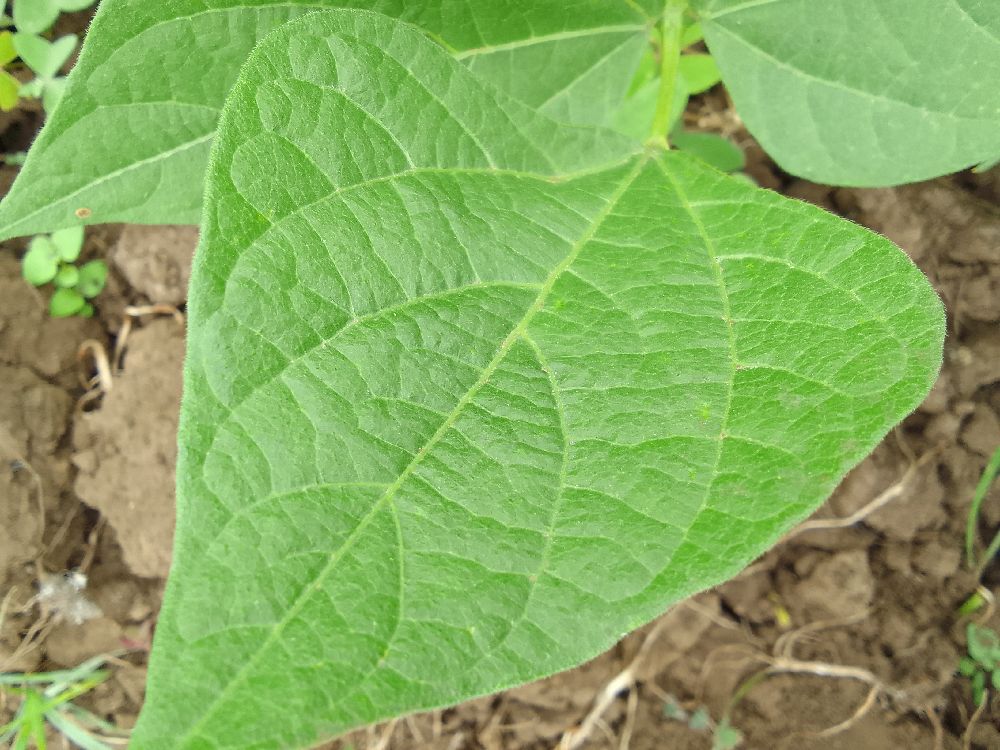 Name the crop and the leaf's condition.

common bean, healthy
